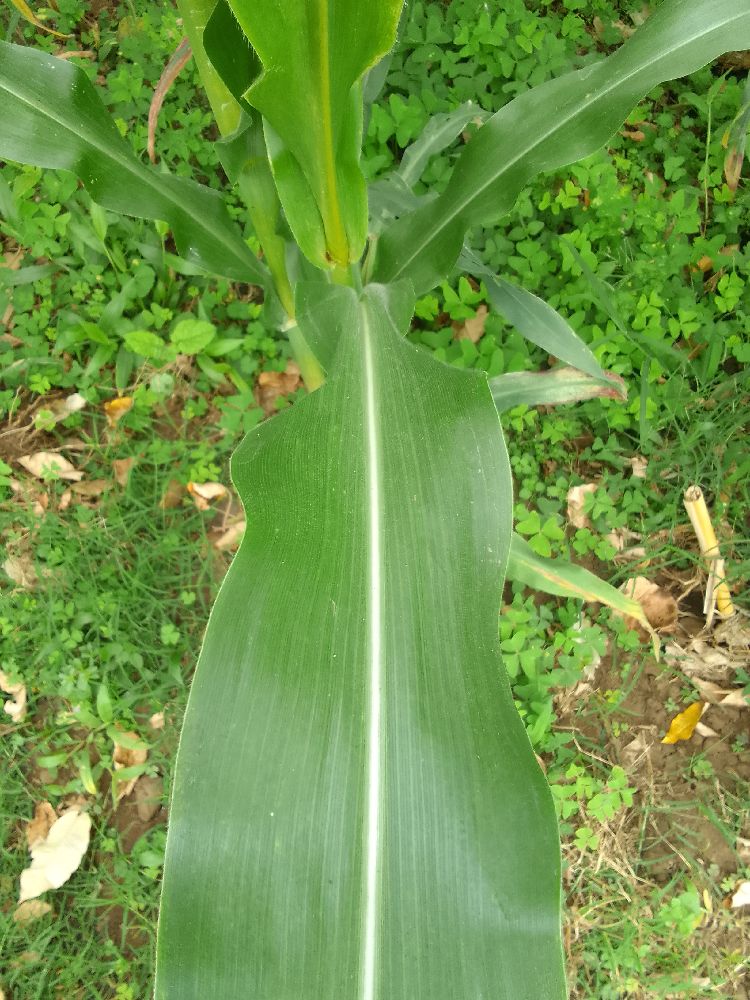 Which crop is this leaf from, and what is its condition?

maize, healthy
